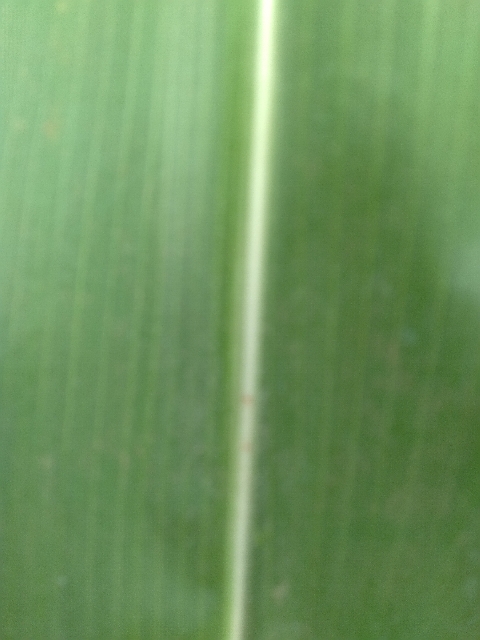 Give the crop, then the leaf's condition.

maize, healthy
